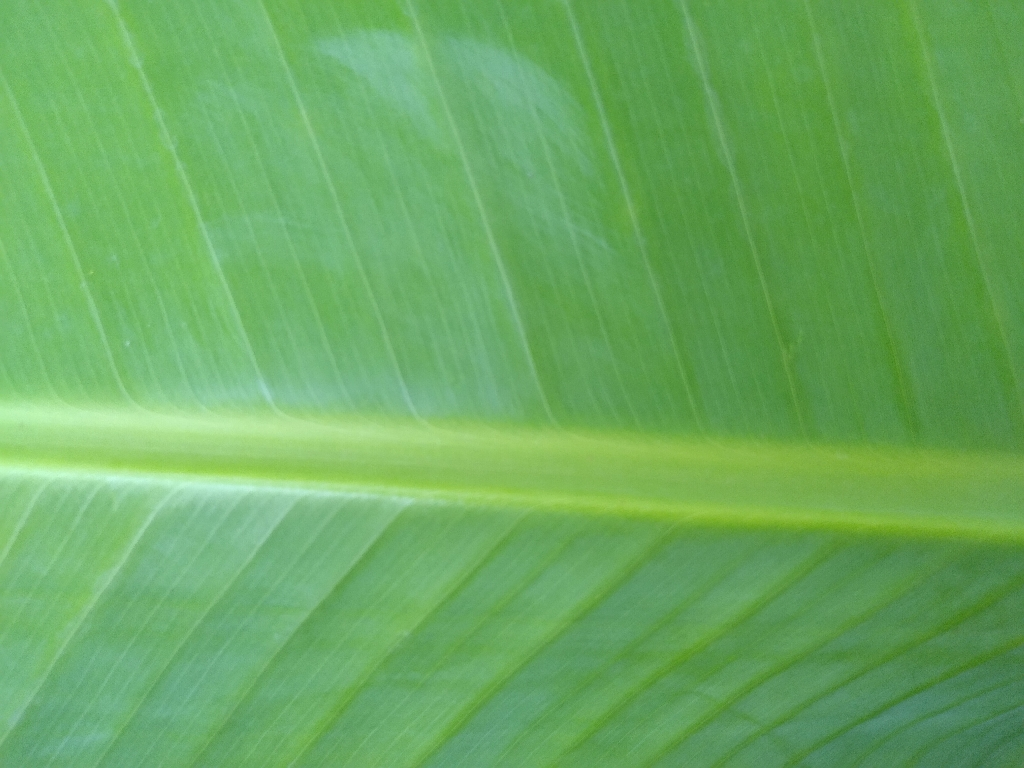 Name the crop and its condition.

banana, healthy
